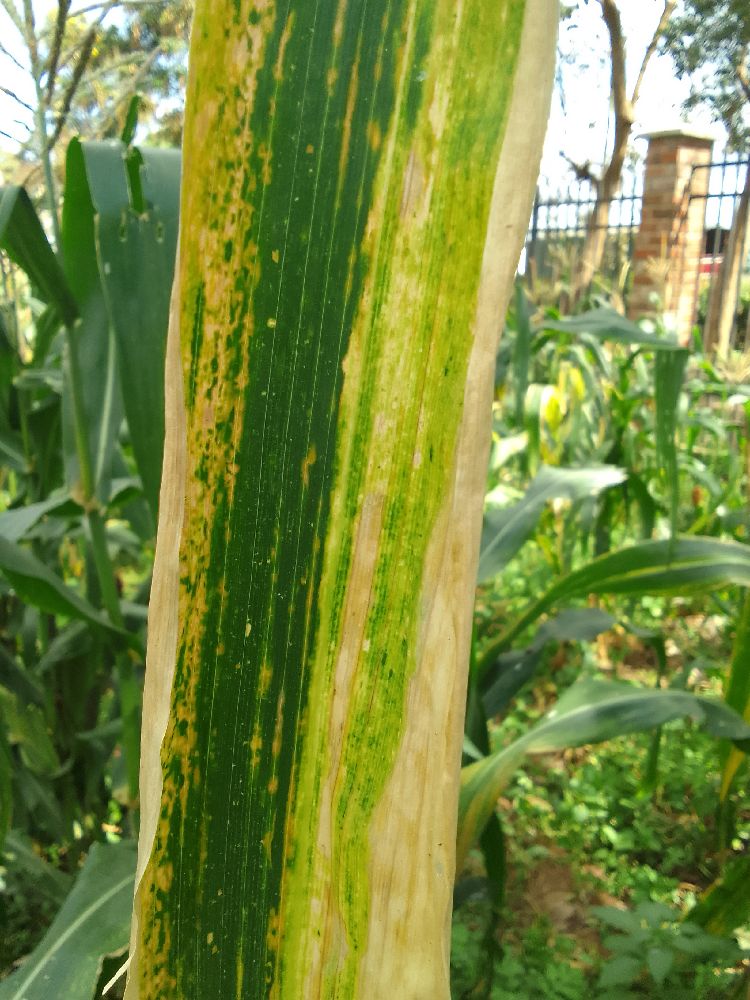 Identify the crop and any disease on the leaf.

maize, maize lethal necrosis
